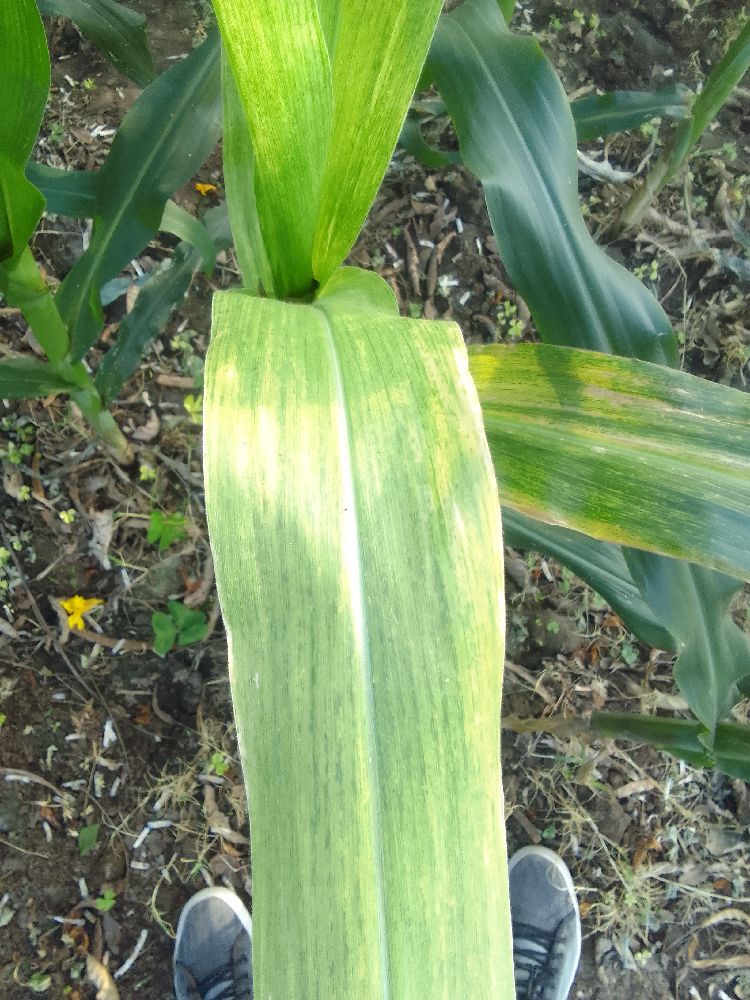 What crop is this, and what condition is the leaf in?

maize, maize lethal necrosis
